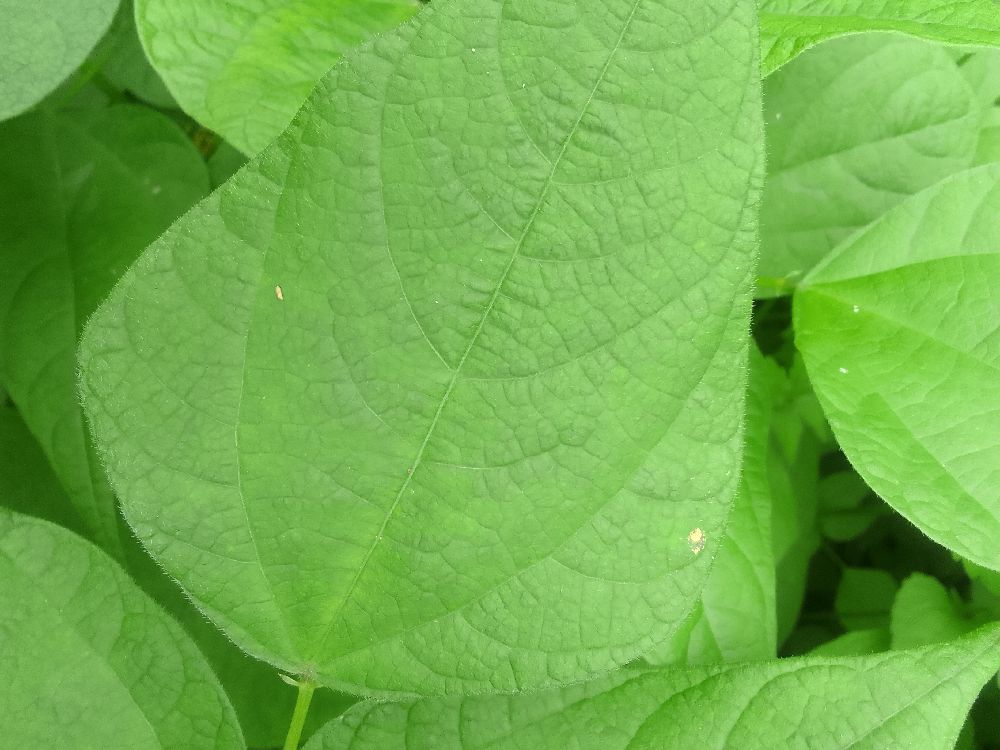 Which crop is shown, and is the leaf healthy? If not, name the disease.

common bean, healthy
